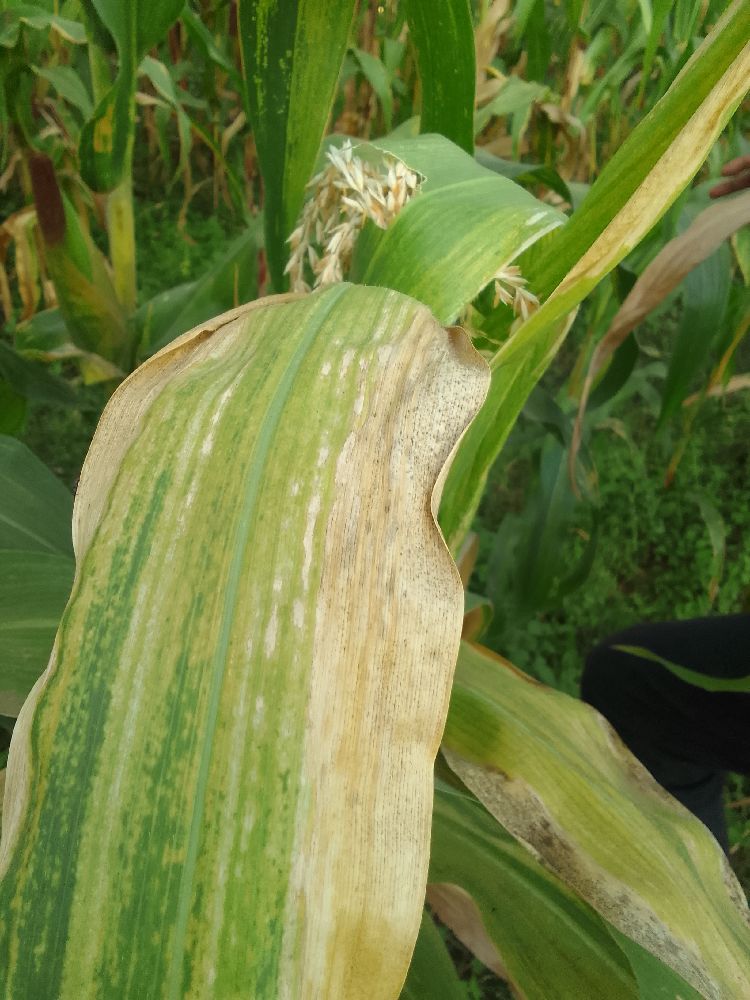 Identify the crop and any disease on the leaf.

maize, maize lethal necrosis
